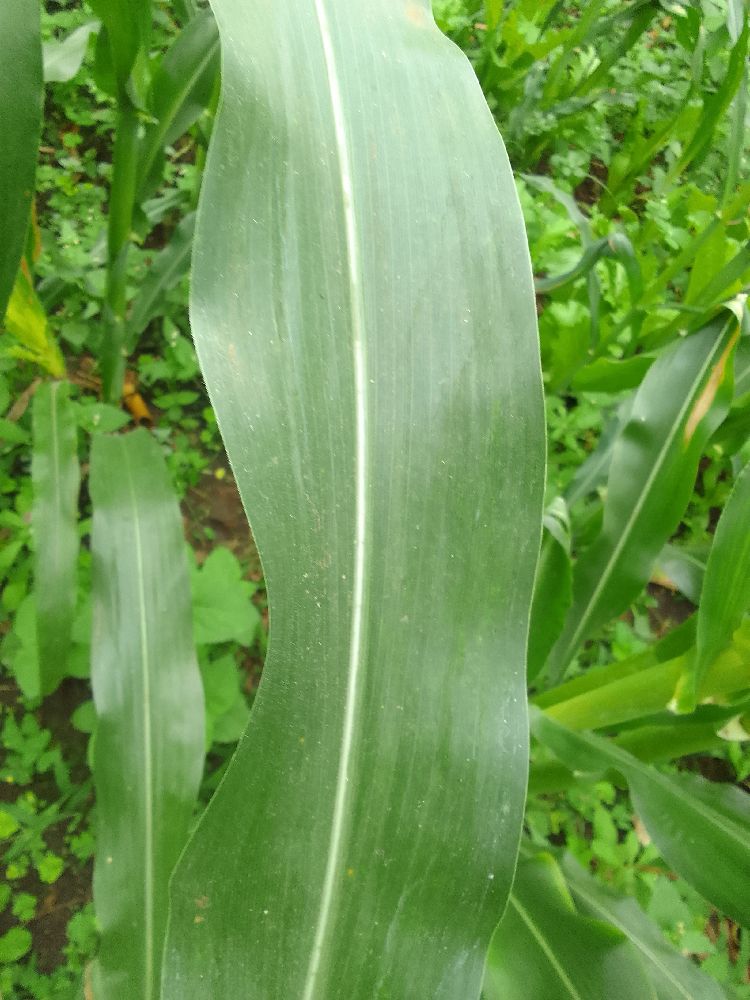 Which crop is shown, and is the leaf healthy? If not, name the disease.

maize, healthy
